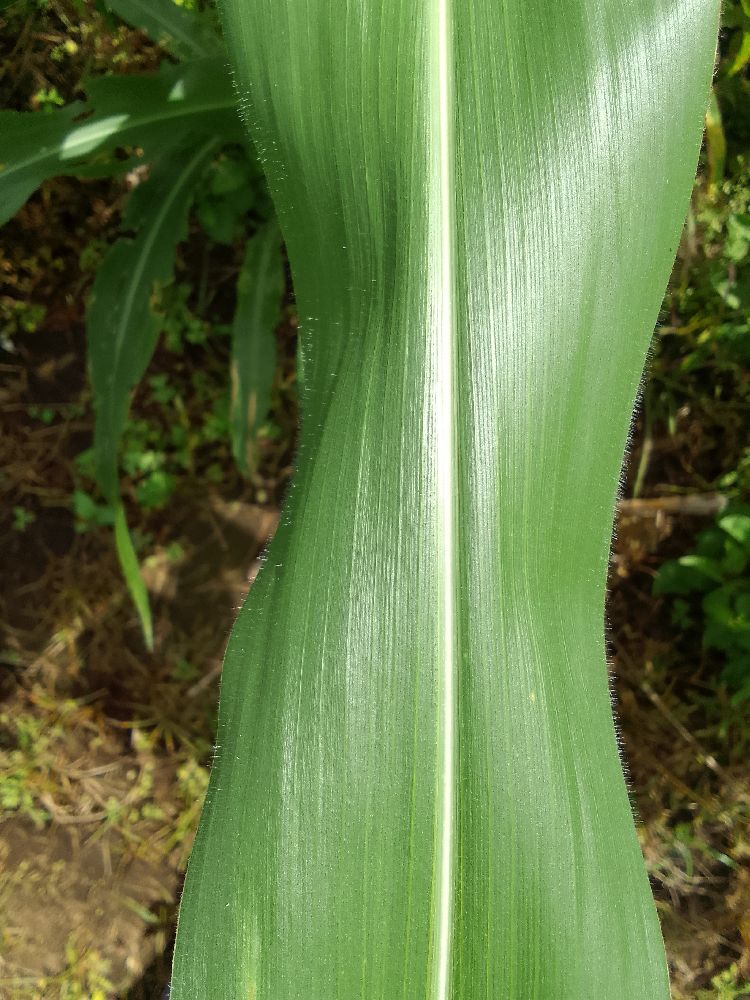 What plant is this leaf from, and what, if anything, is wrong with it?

maize, healthy
